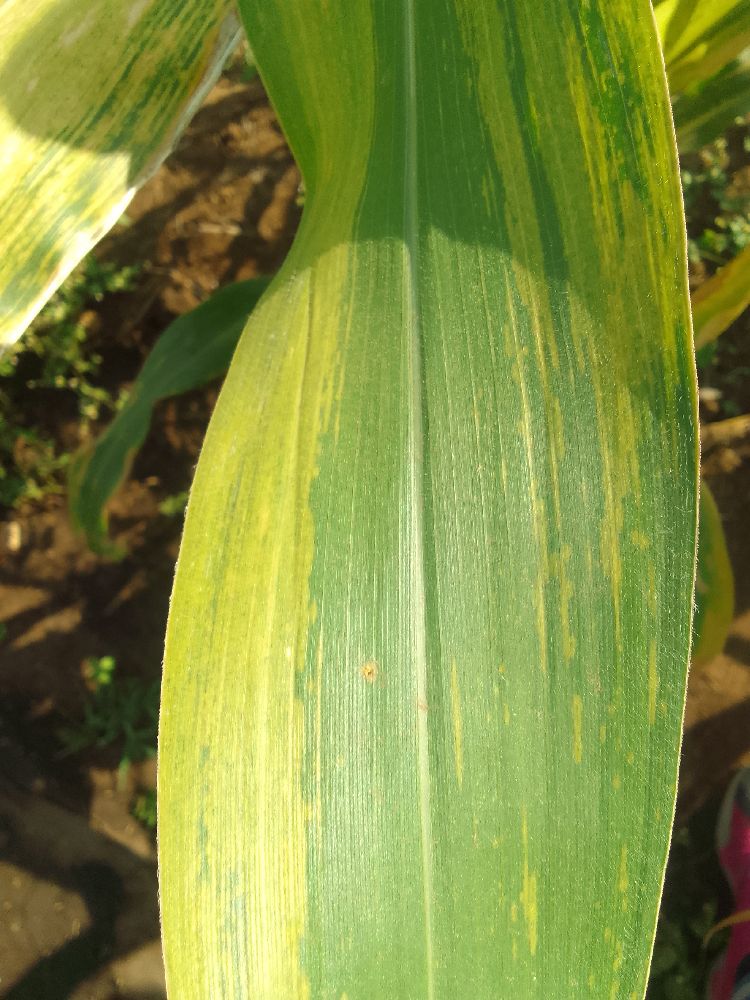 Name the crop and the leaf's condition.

maize, maize lethal necrosis
